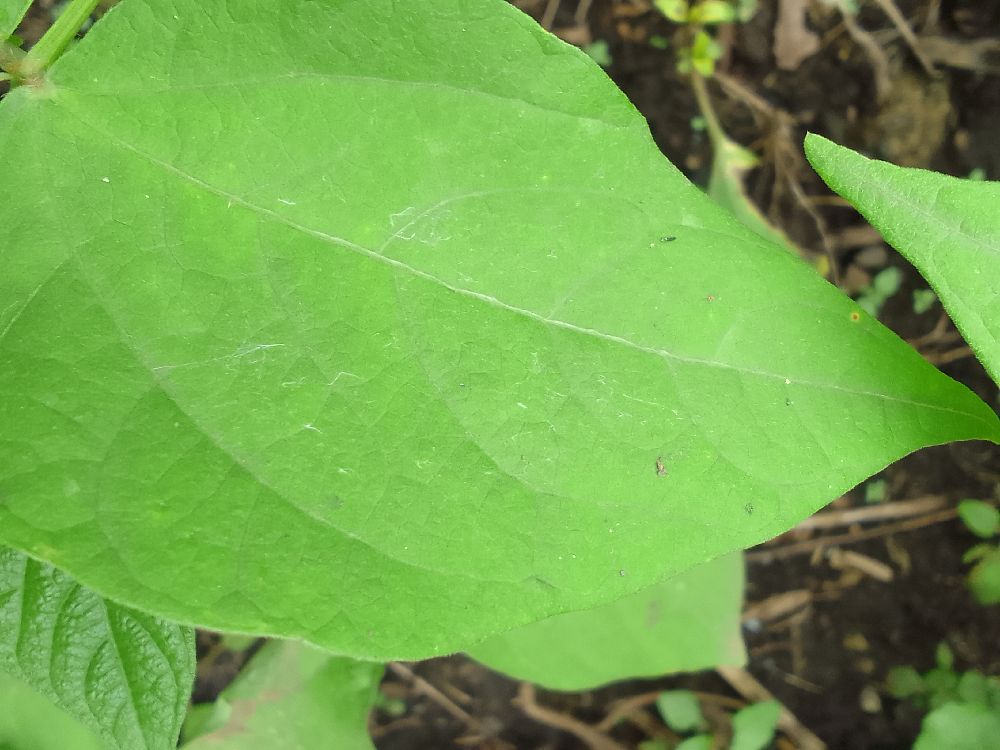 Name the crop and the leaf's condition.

common bean, healthy
